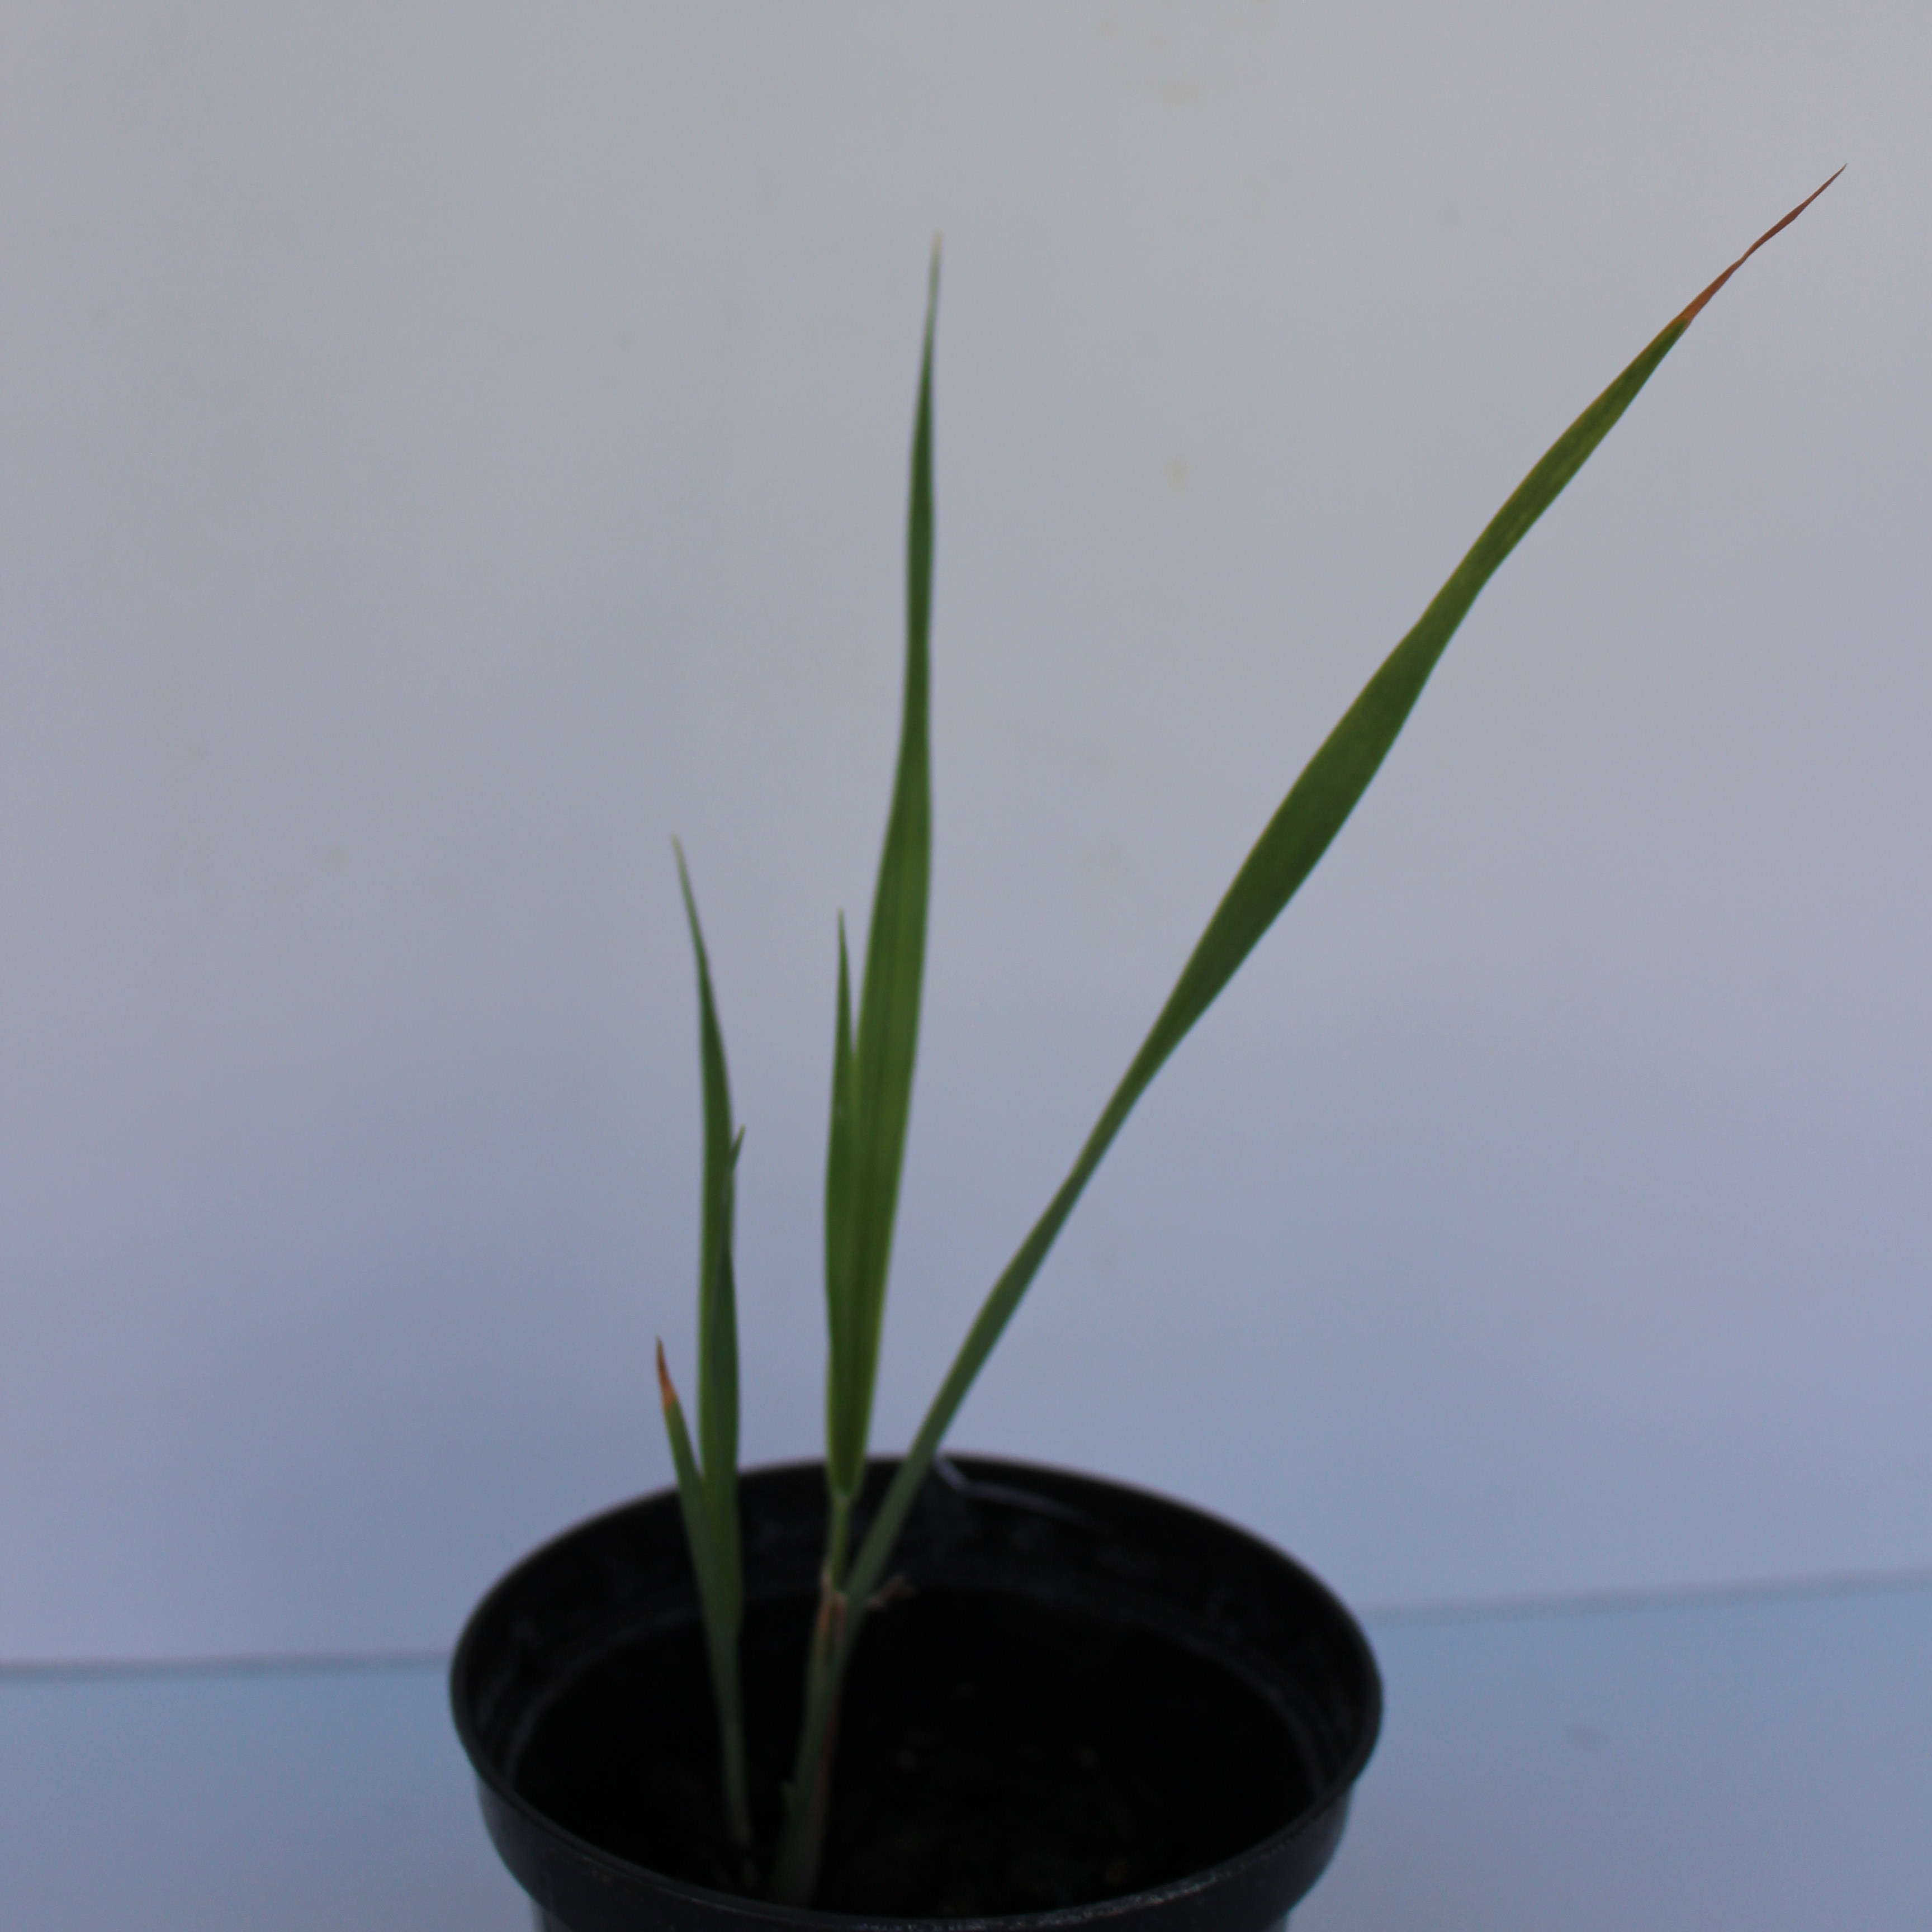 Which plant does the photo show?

Avena sterilis
